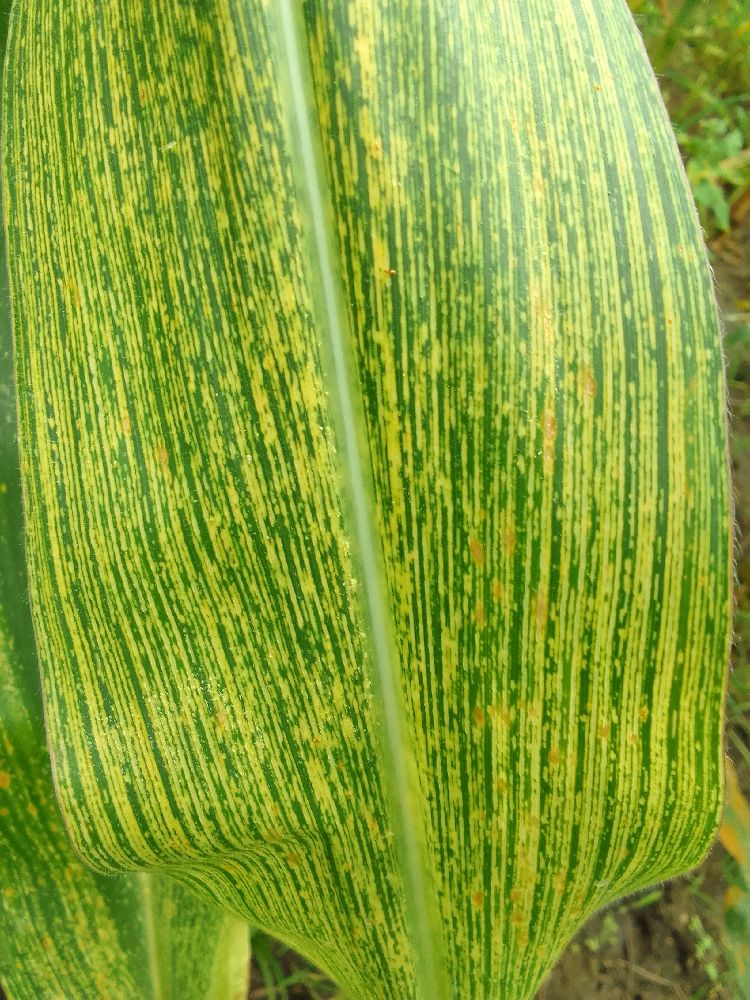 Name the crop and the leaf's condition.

maize, maize streak virus
